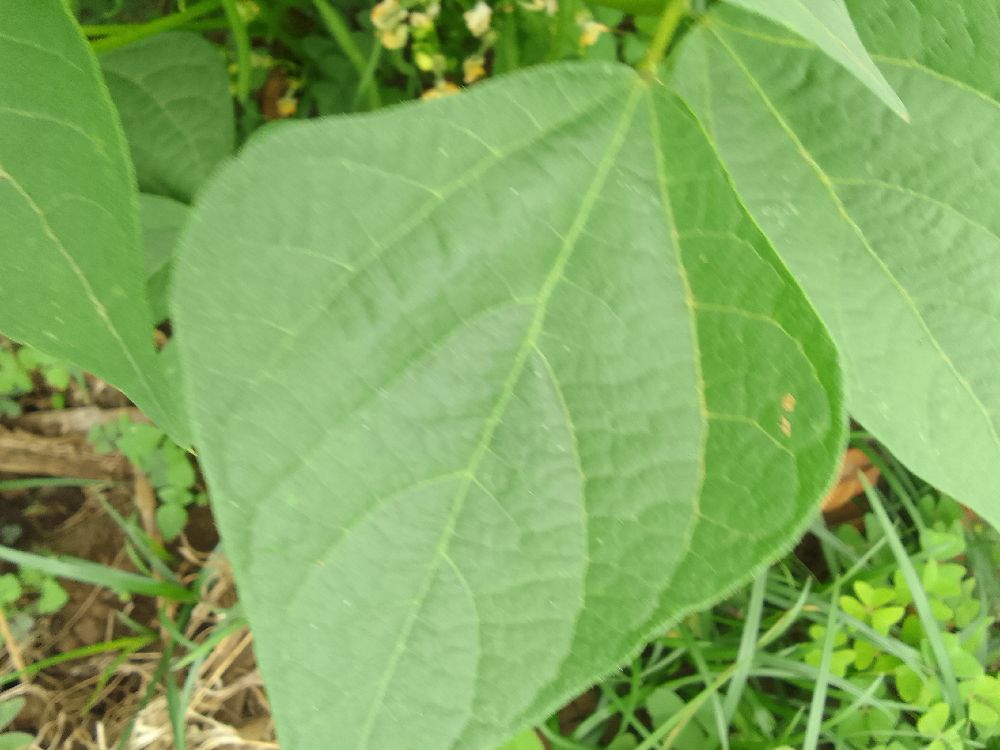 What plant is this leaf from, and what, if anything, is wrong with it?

common bean, healthy
